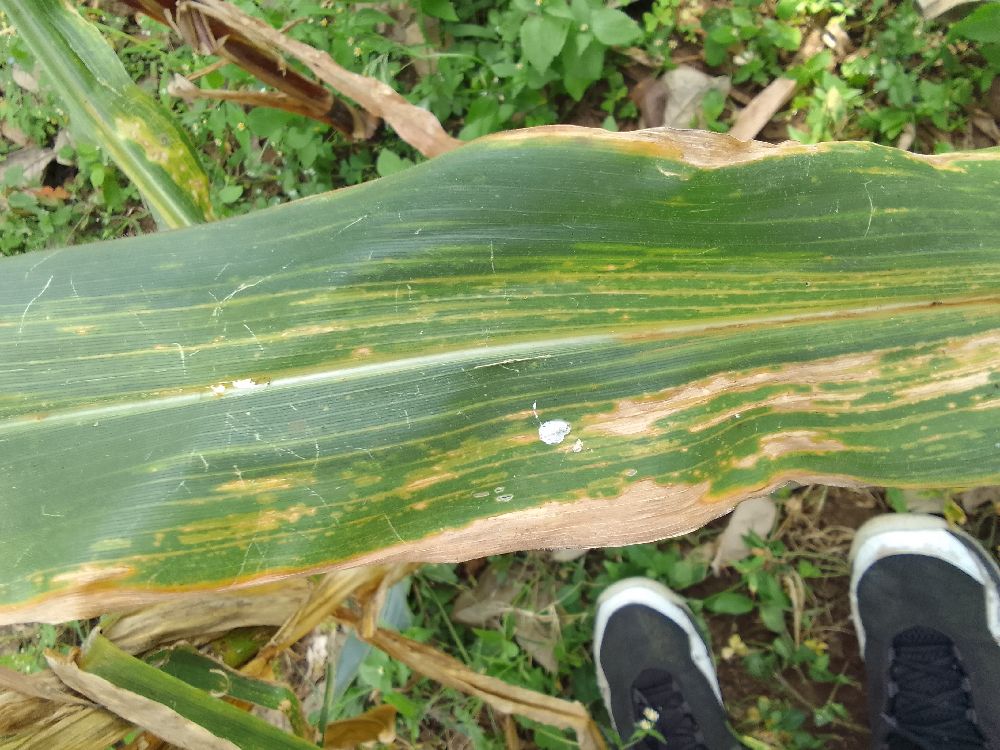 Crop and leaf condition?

maize, maize lethal necrosis
